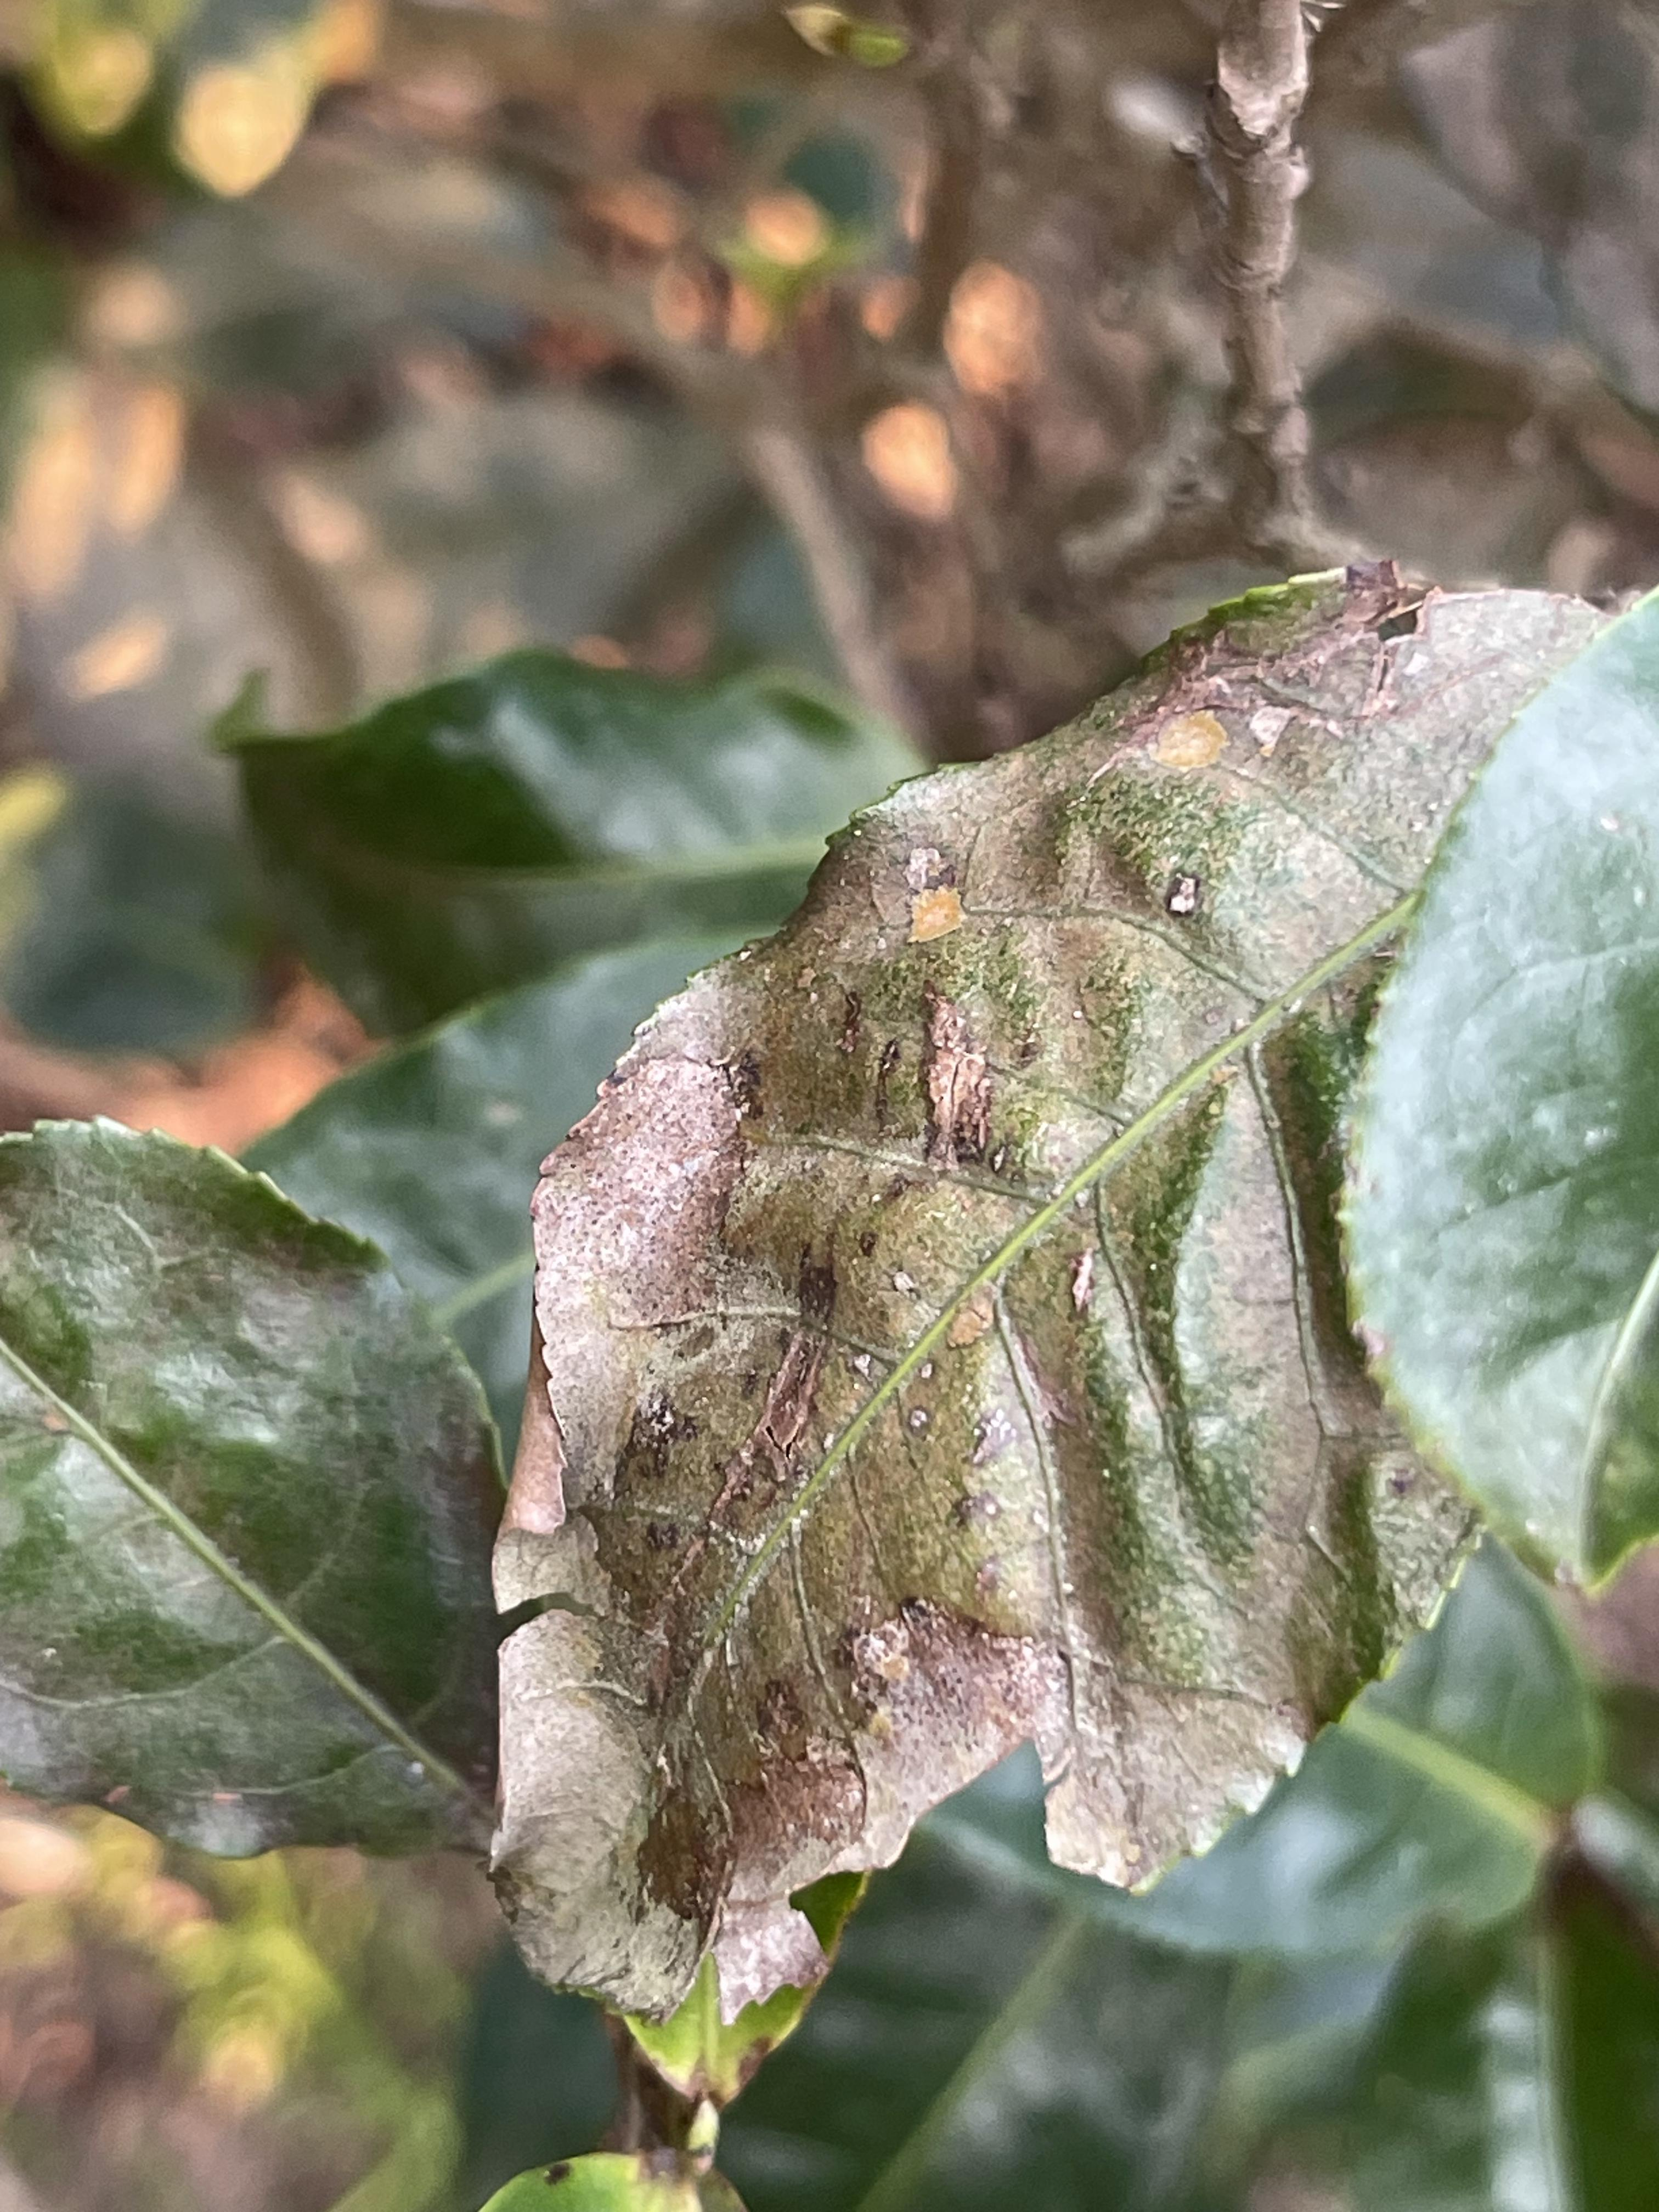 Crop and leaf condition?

tea, blight
